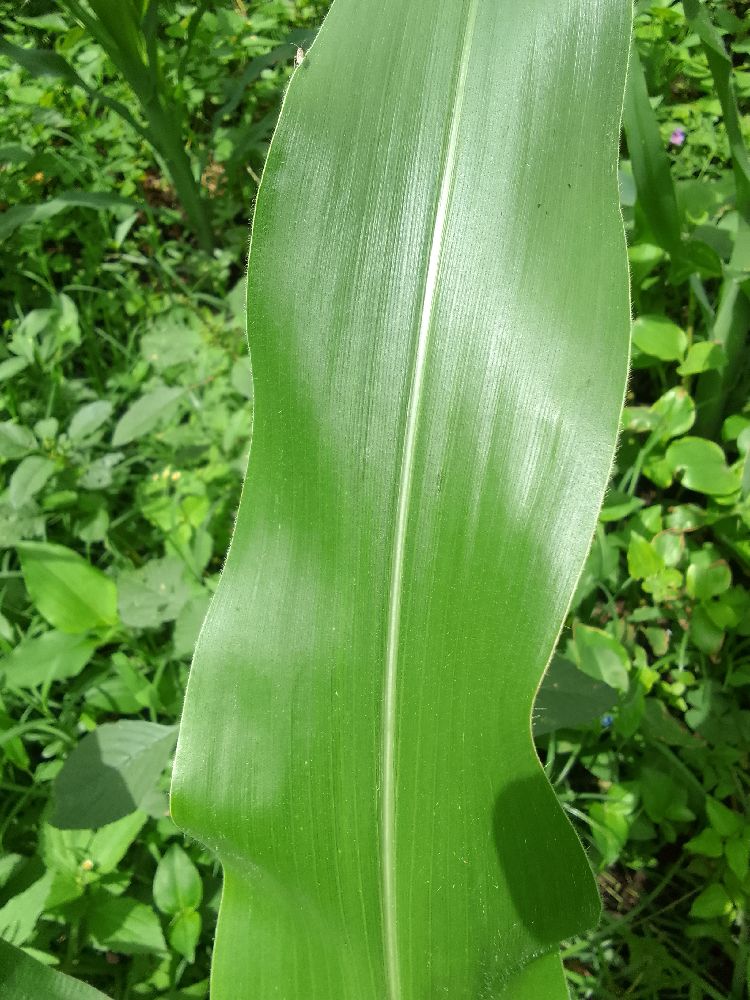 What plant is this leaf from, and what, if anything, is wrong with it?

maize, healthy
